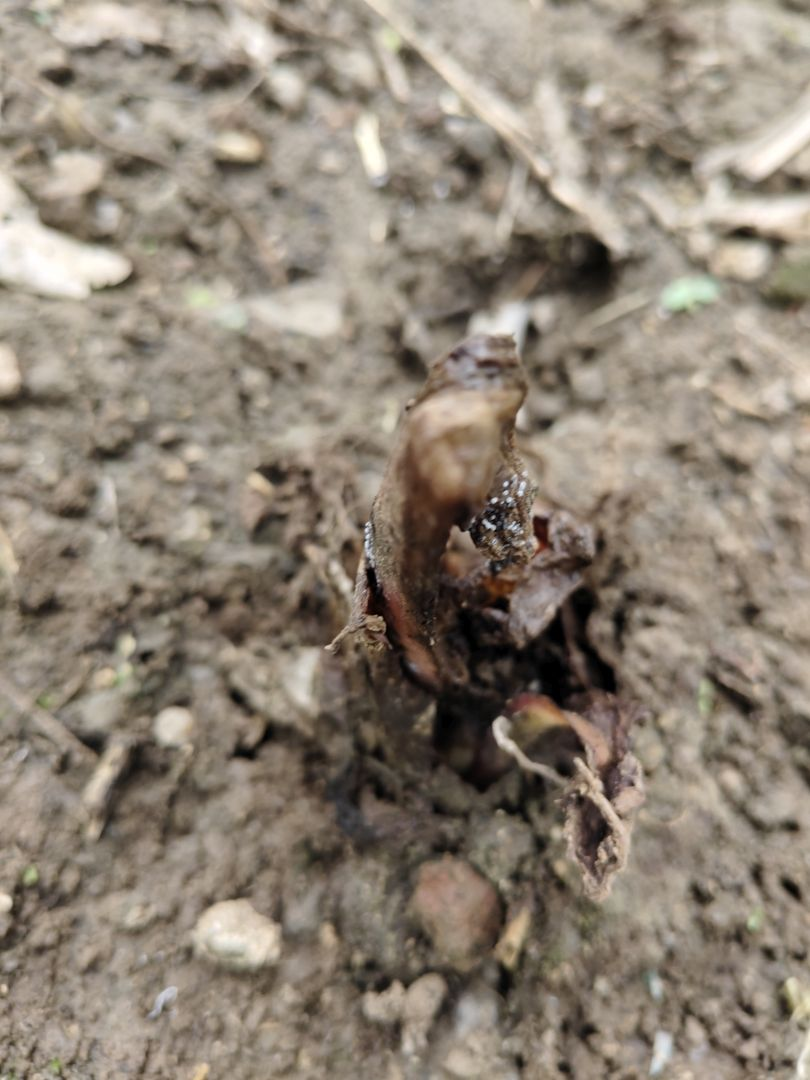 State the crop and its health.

taro, root rot
